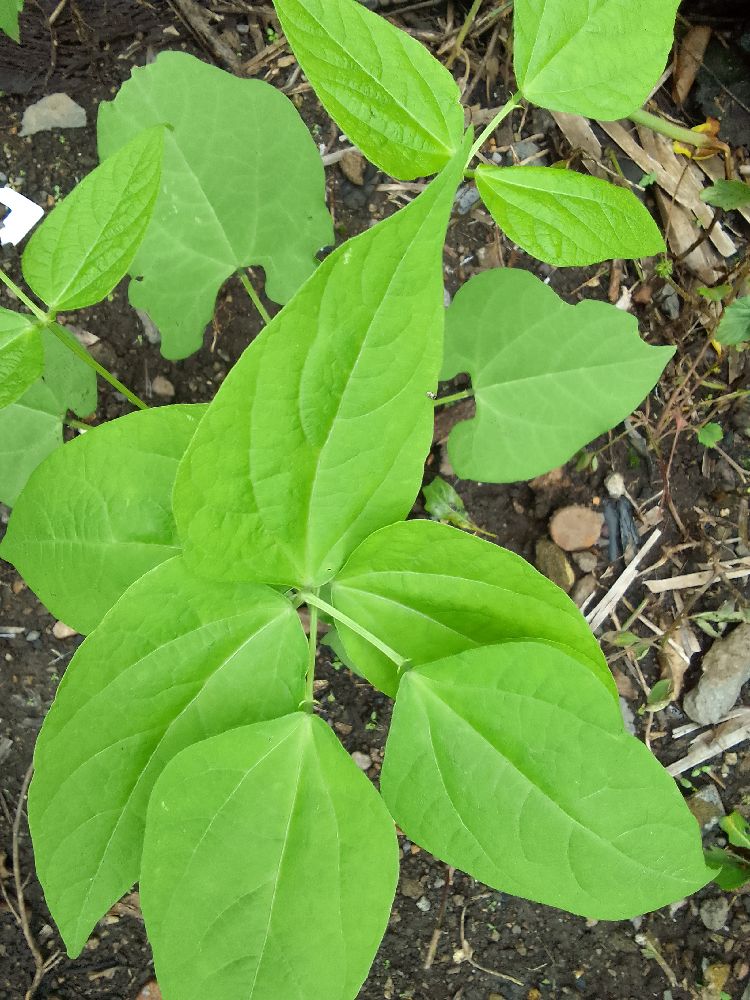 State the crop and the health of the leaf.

common bean, healthy
